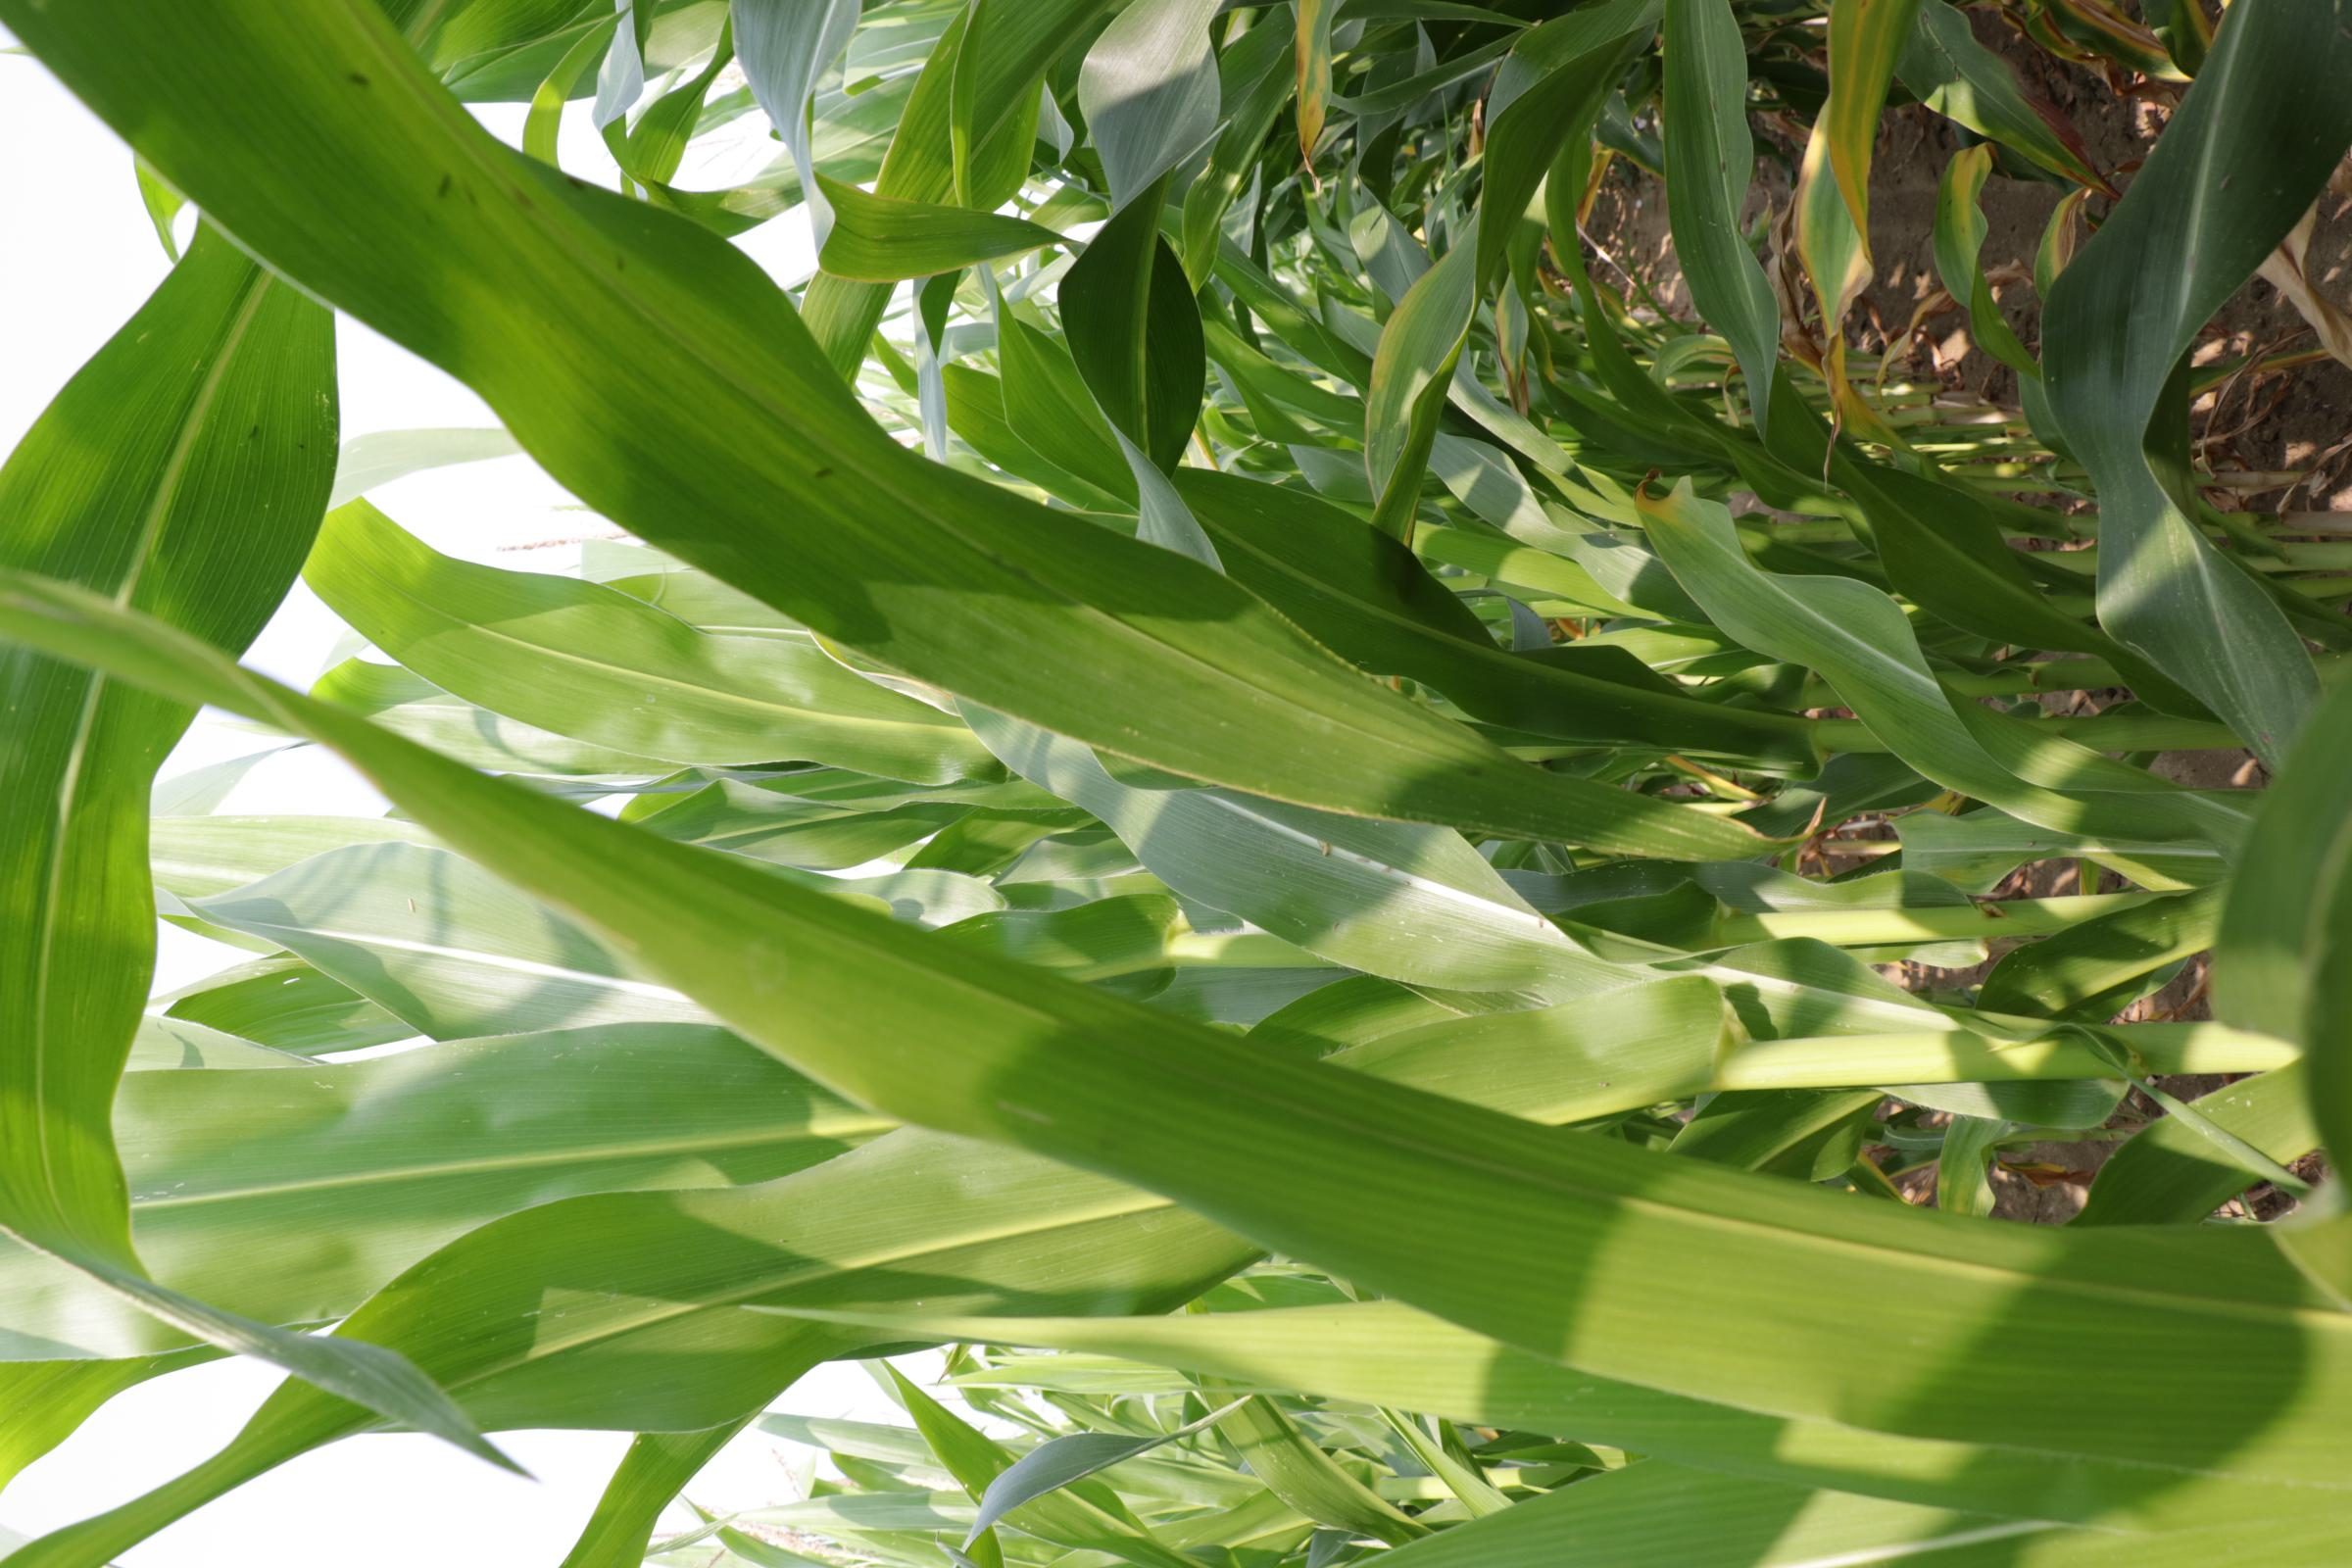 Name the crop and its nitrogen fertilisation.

maize, reduced nitrogen fertilisation
